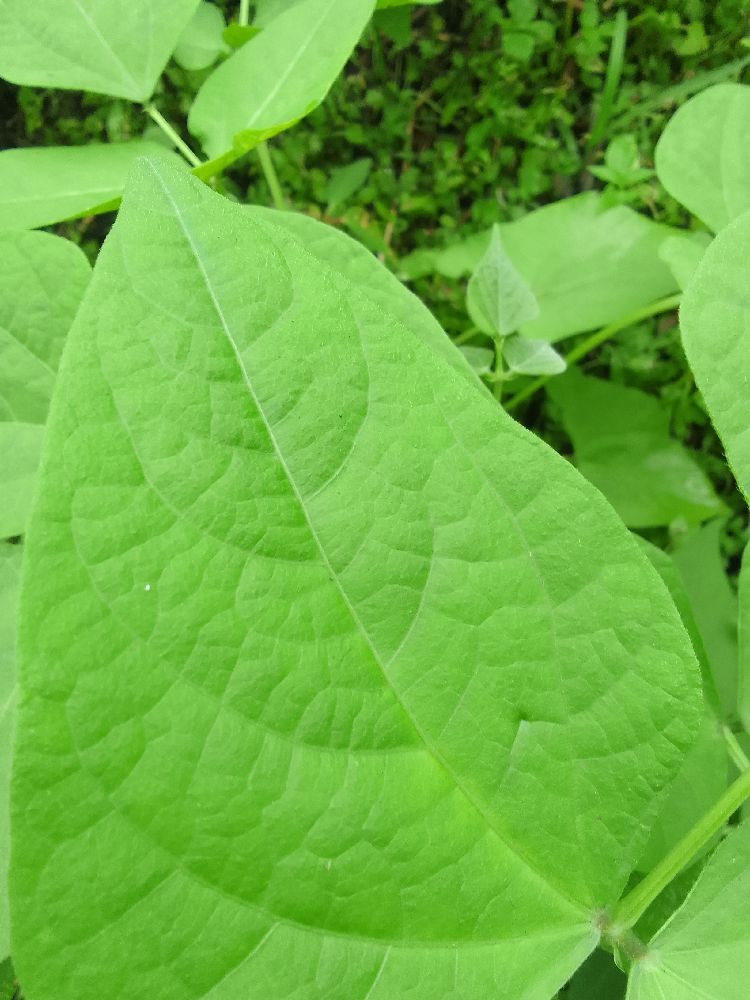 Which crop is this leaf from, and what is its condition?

common bean, healthy
